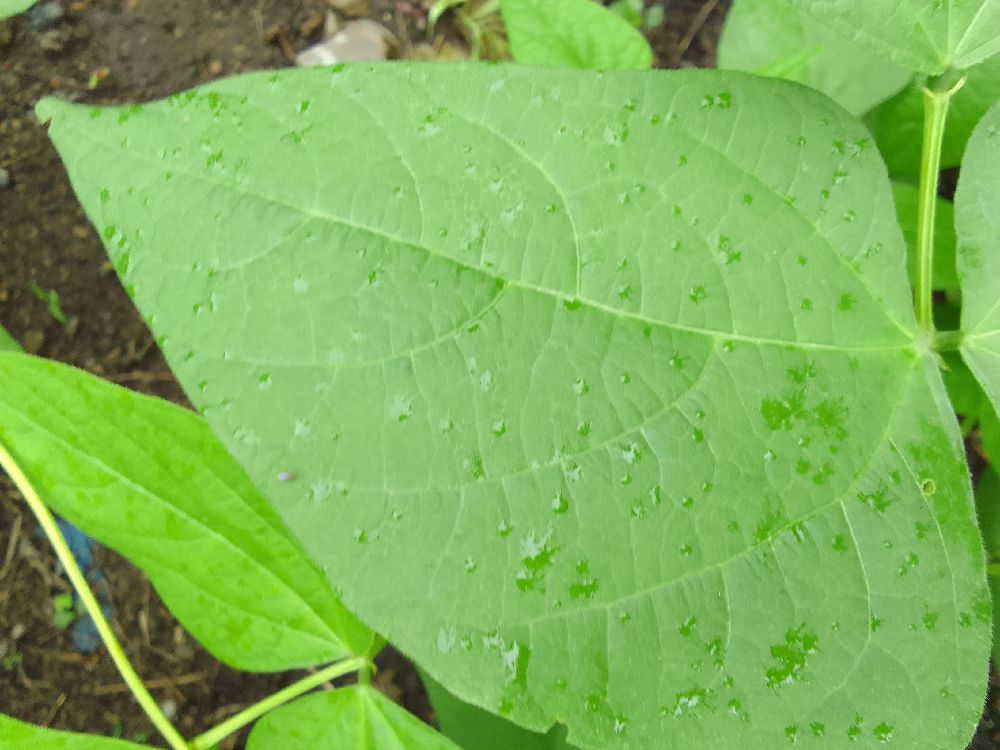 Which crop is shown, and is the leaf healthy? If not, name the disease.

common bean, healthy
